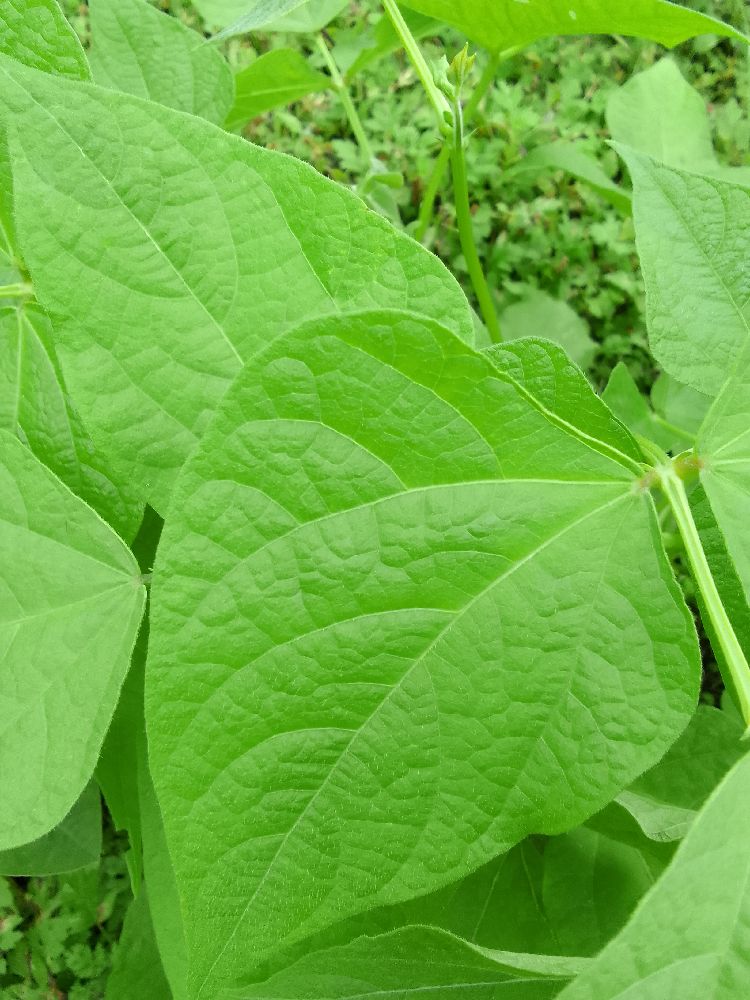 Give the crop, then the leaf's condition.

common bean, healthy
